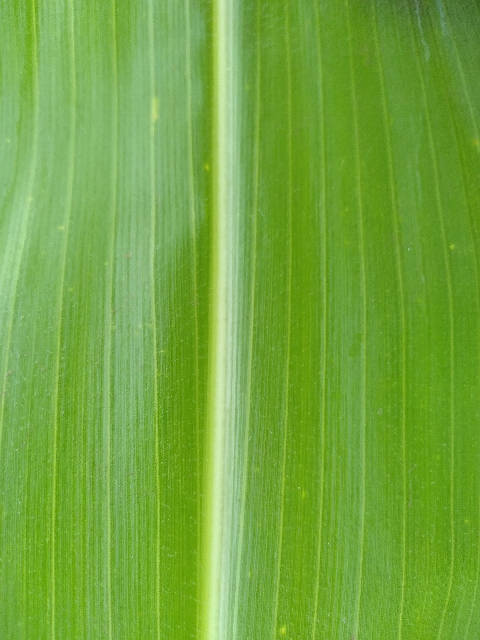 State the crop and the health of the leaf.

maize, healthy
